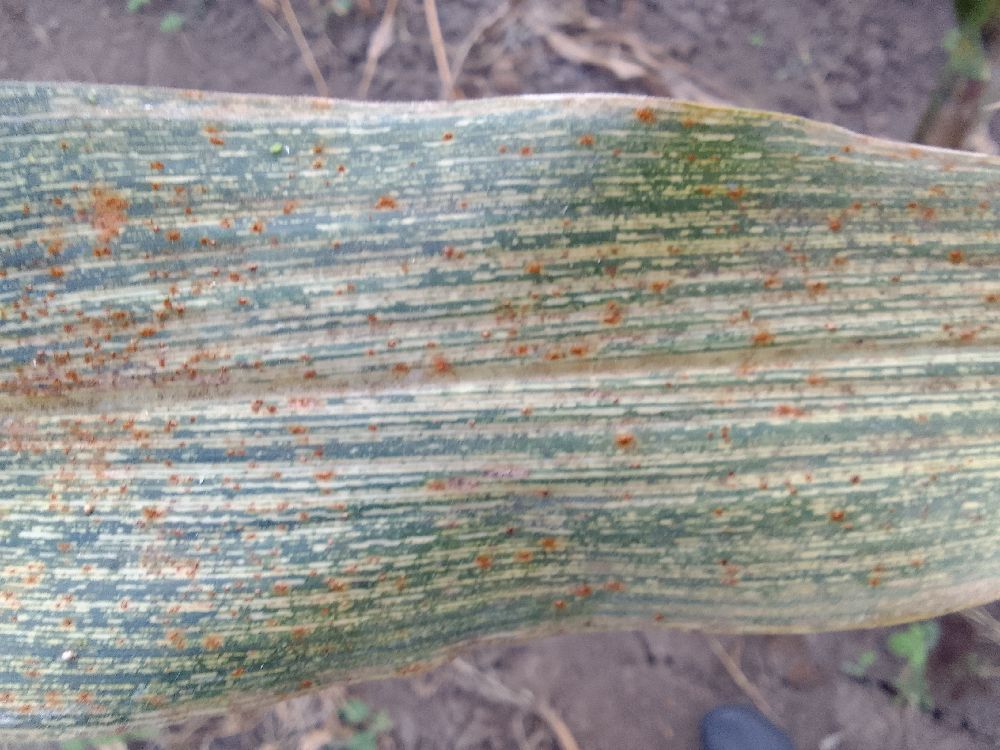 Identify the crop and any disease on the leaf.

maize, maize streak virus
